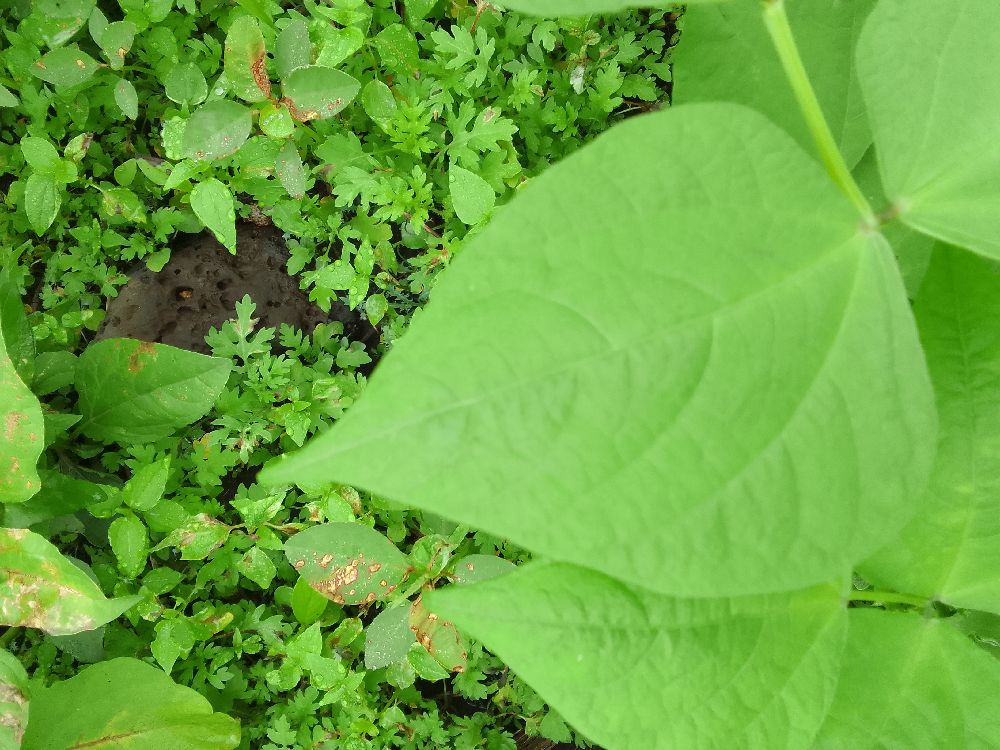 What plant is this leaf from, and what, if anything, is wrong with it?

common bean, healthy
